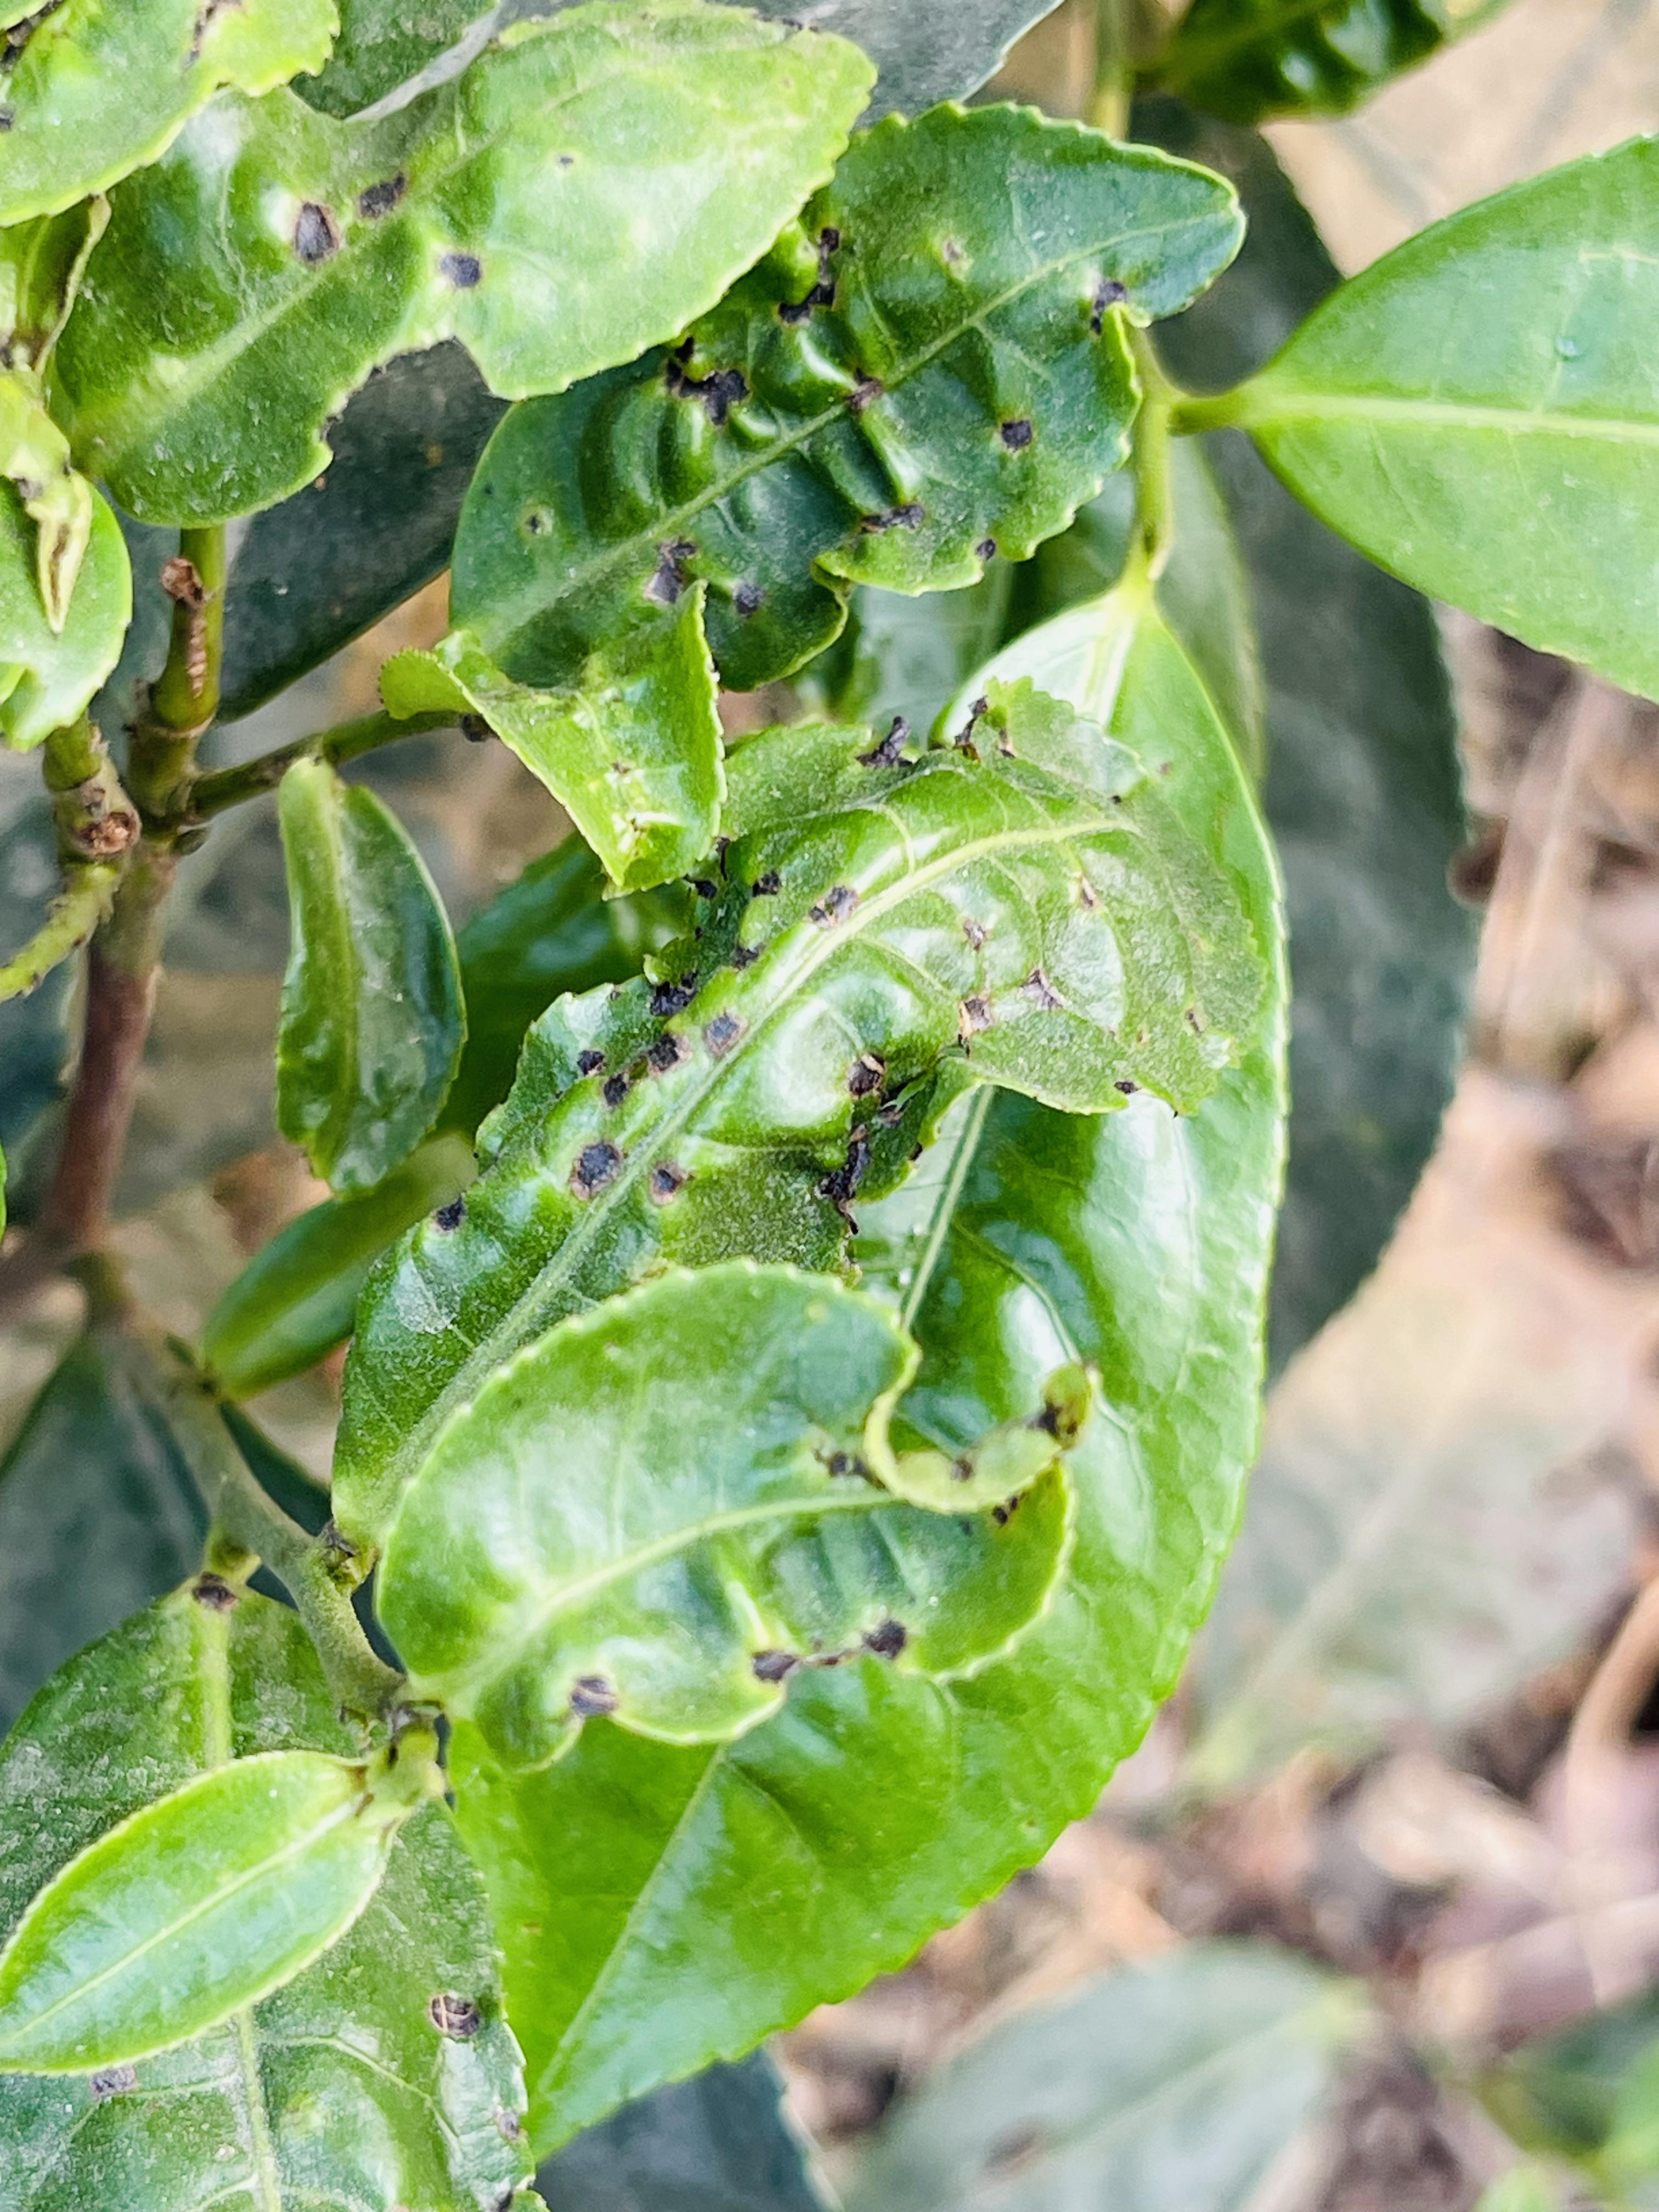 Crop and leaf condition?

tea, helopeltis
